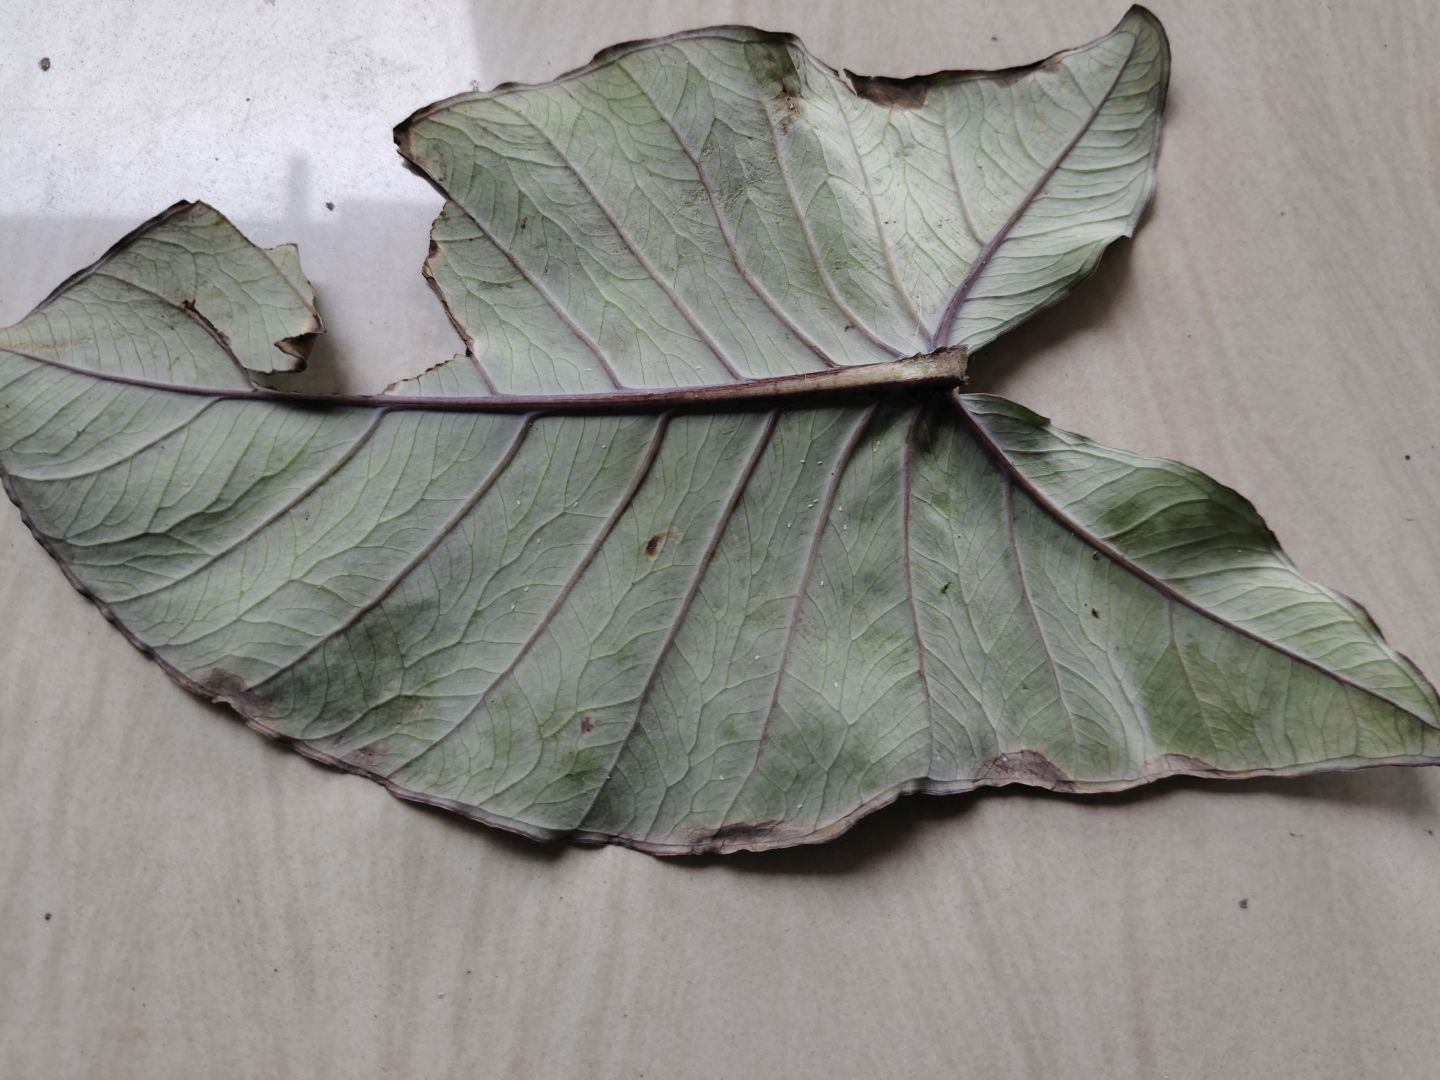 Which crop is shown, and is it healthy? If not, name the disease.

taro, leaf blight
